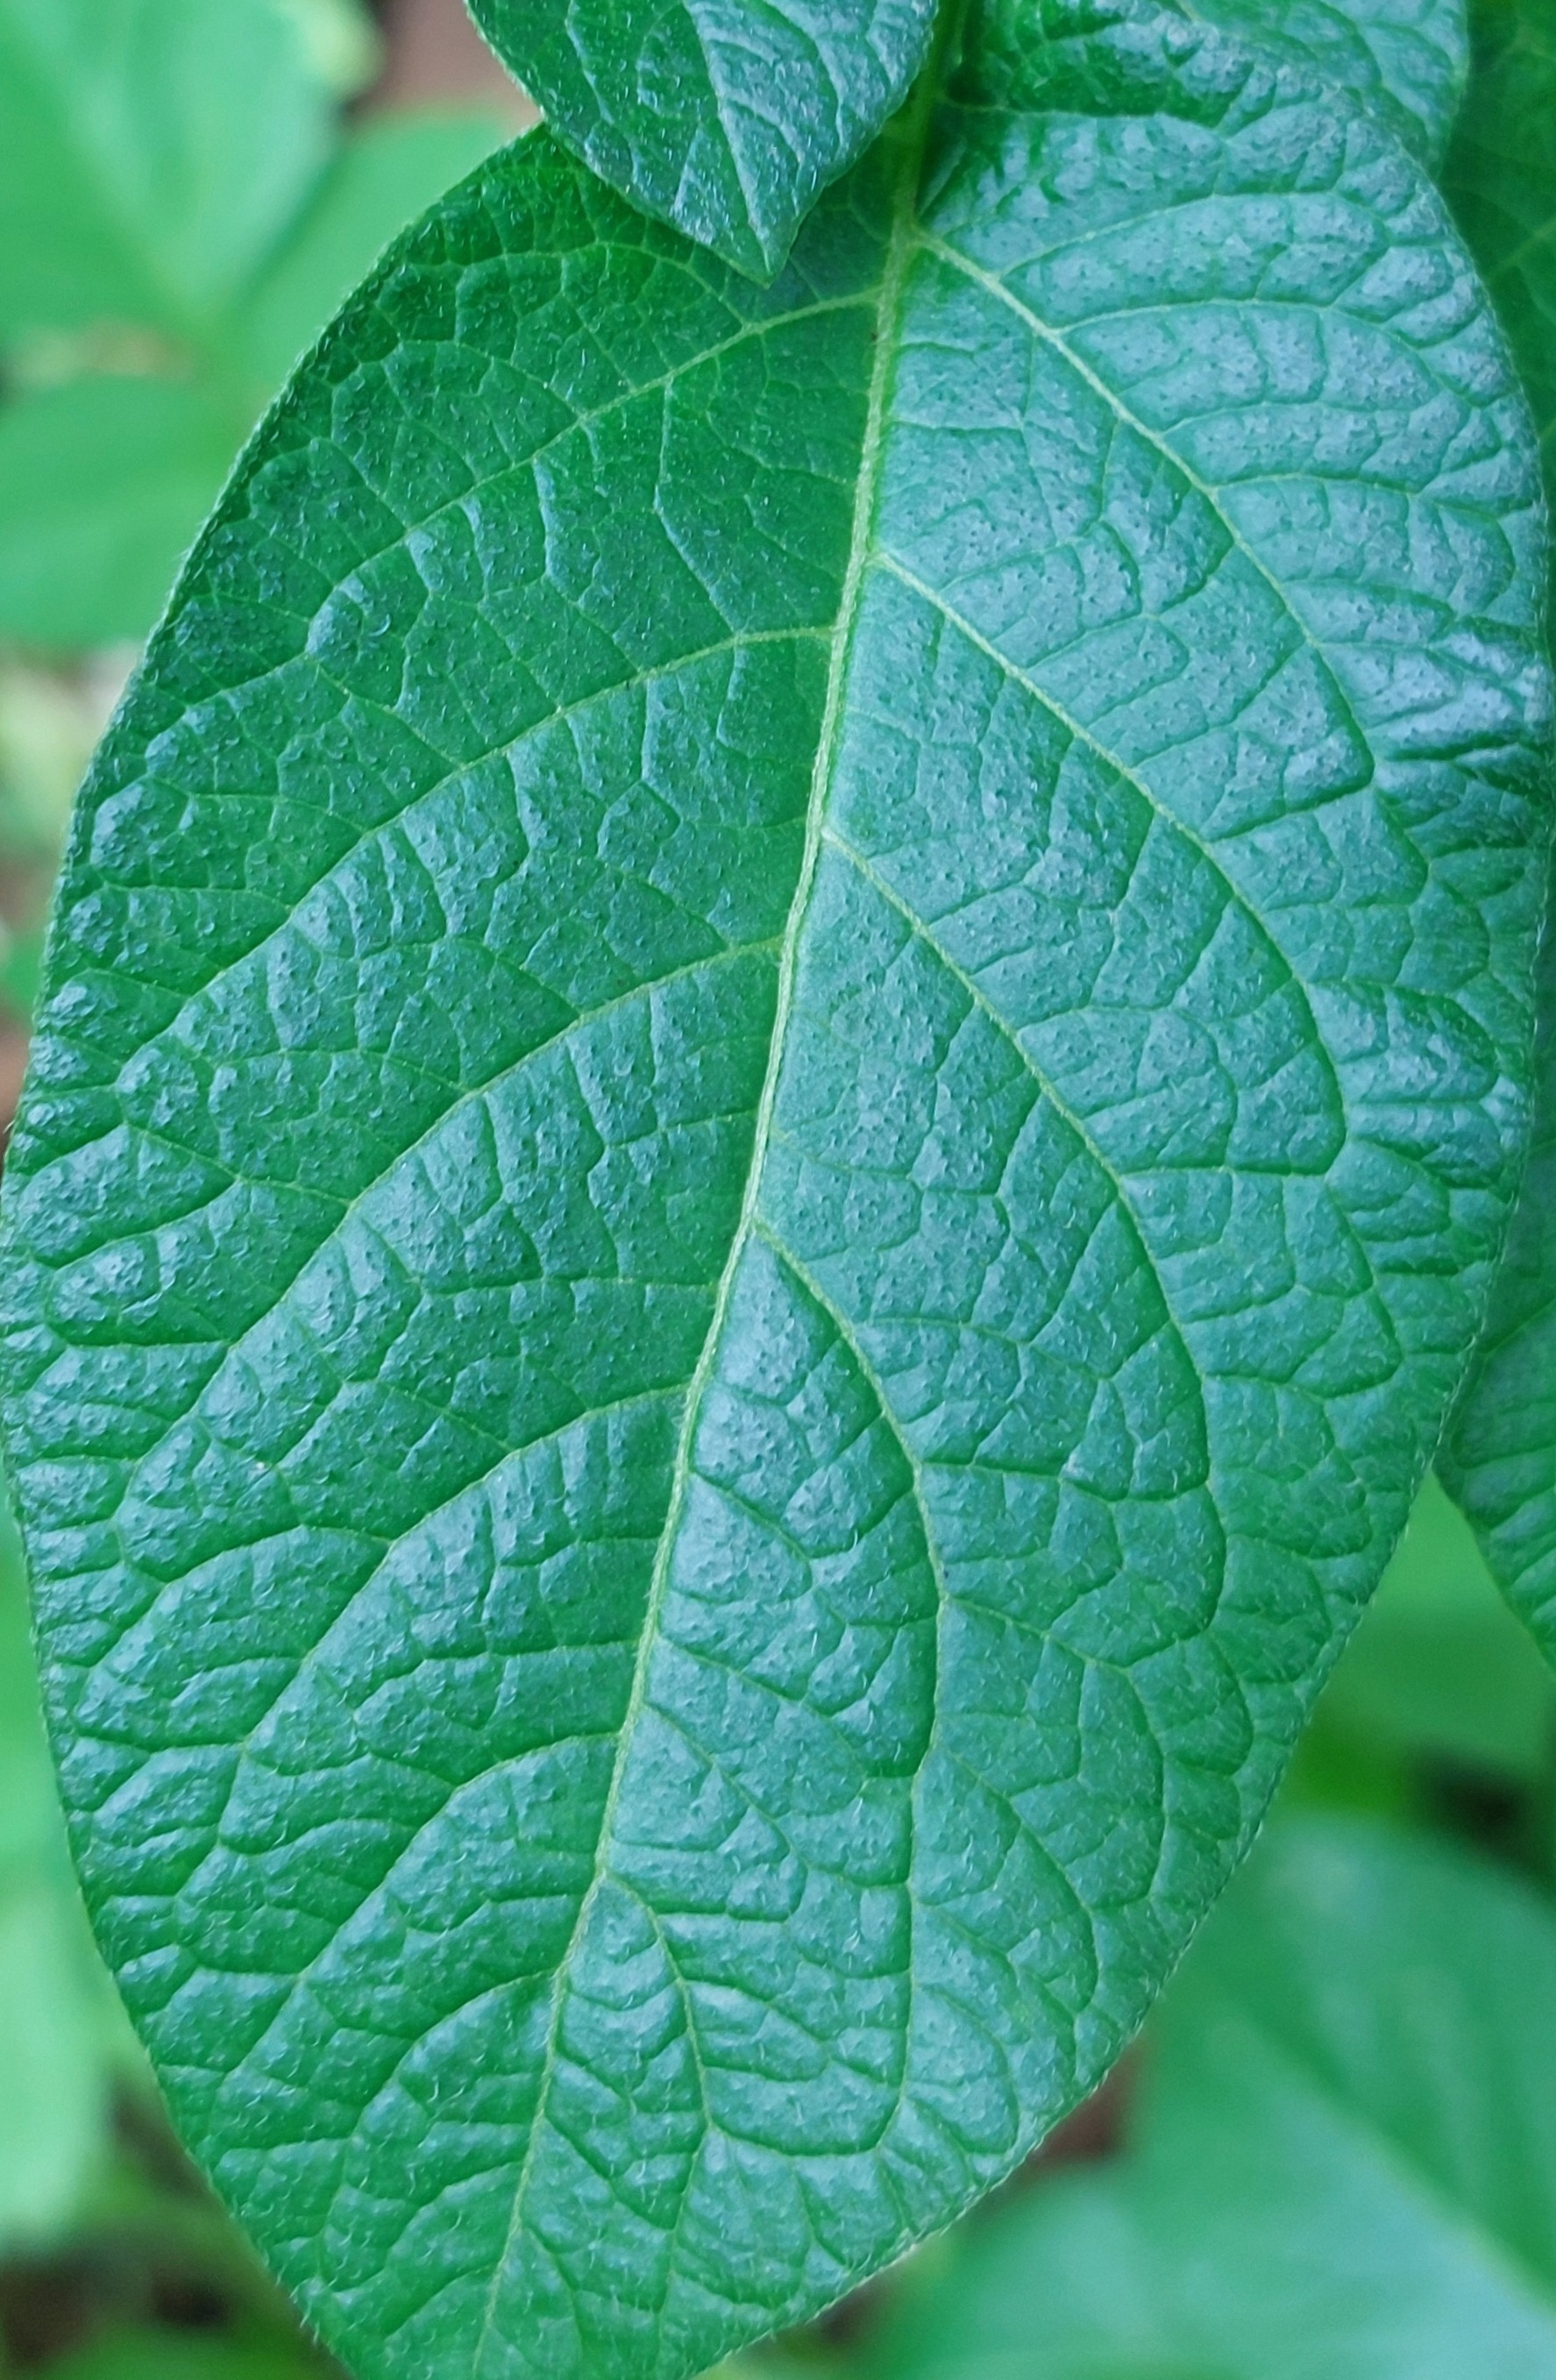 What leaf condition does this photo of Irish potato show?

healthy
